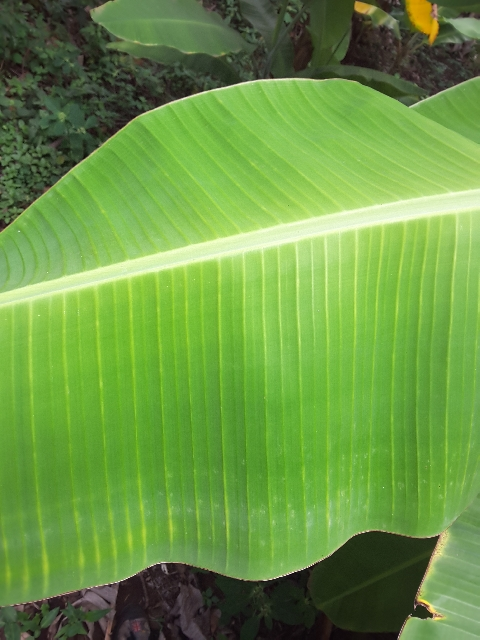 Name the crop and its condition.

banana, healthy
